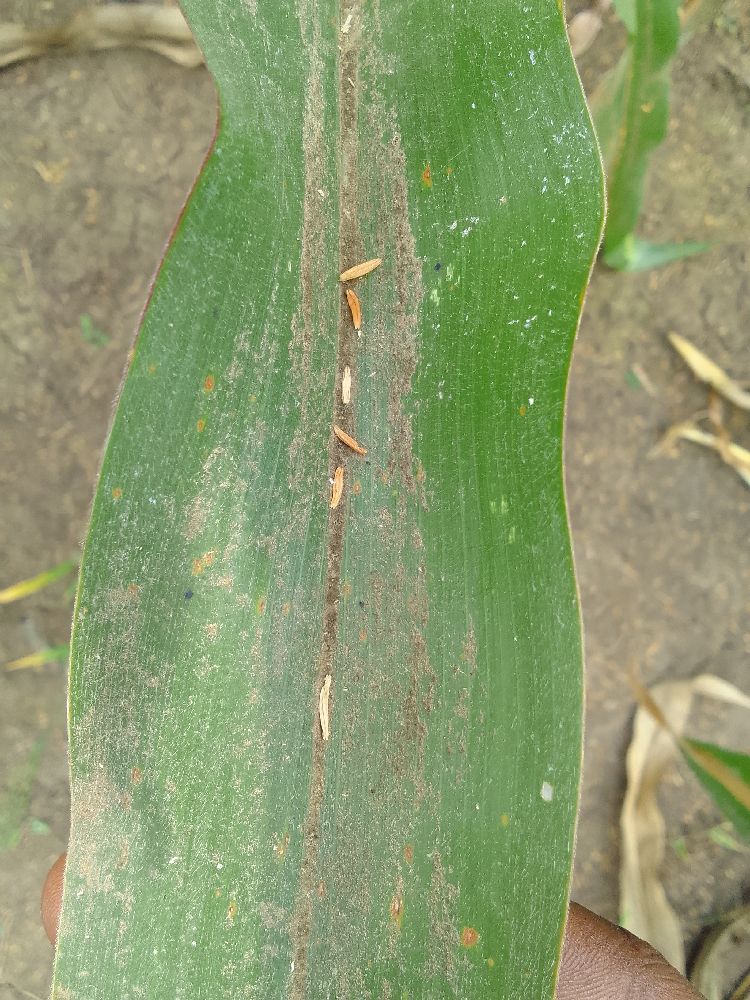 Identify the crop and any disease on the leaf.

maize, healthy
